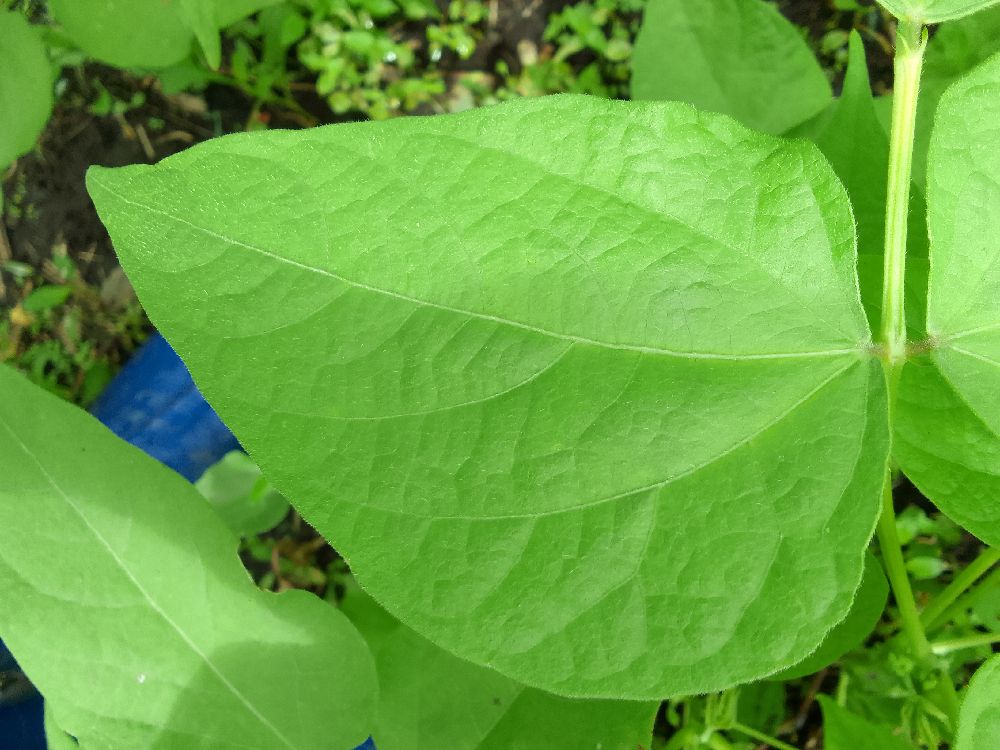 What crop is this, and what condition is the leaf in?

common bean, healthy
